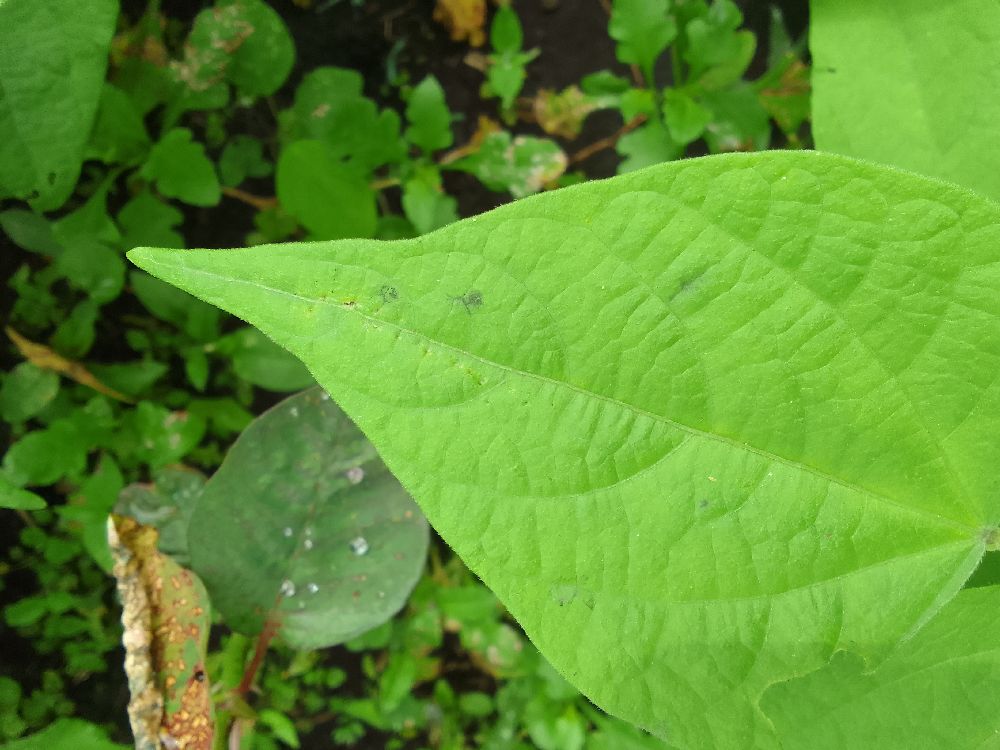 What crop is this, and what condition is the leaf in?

common bean, healthy
